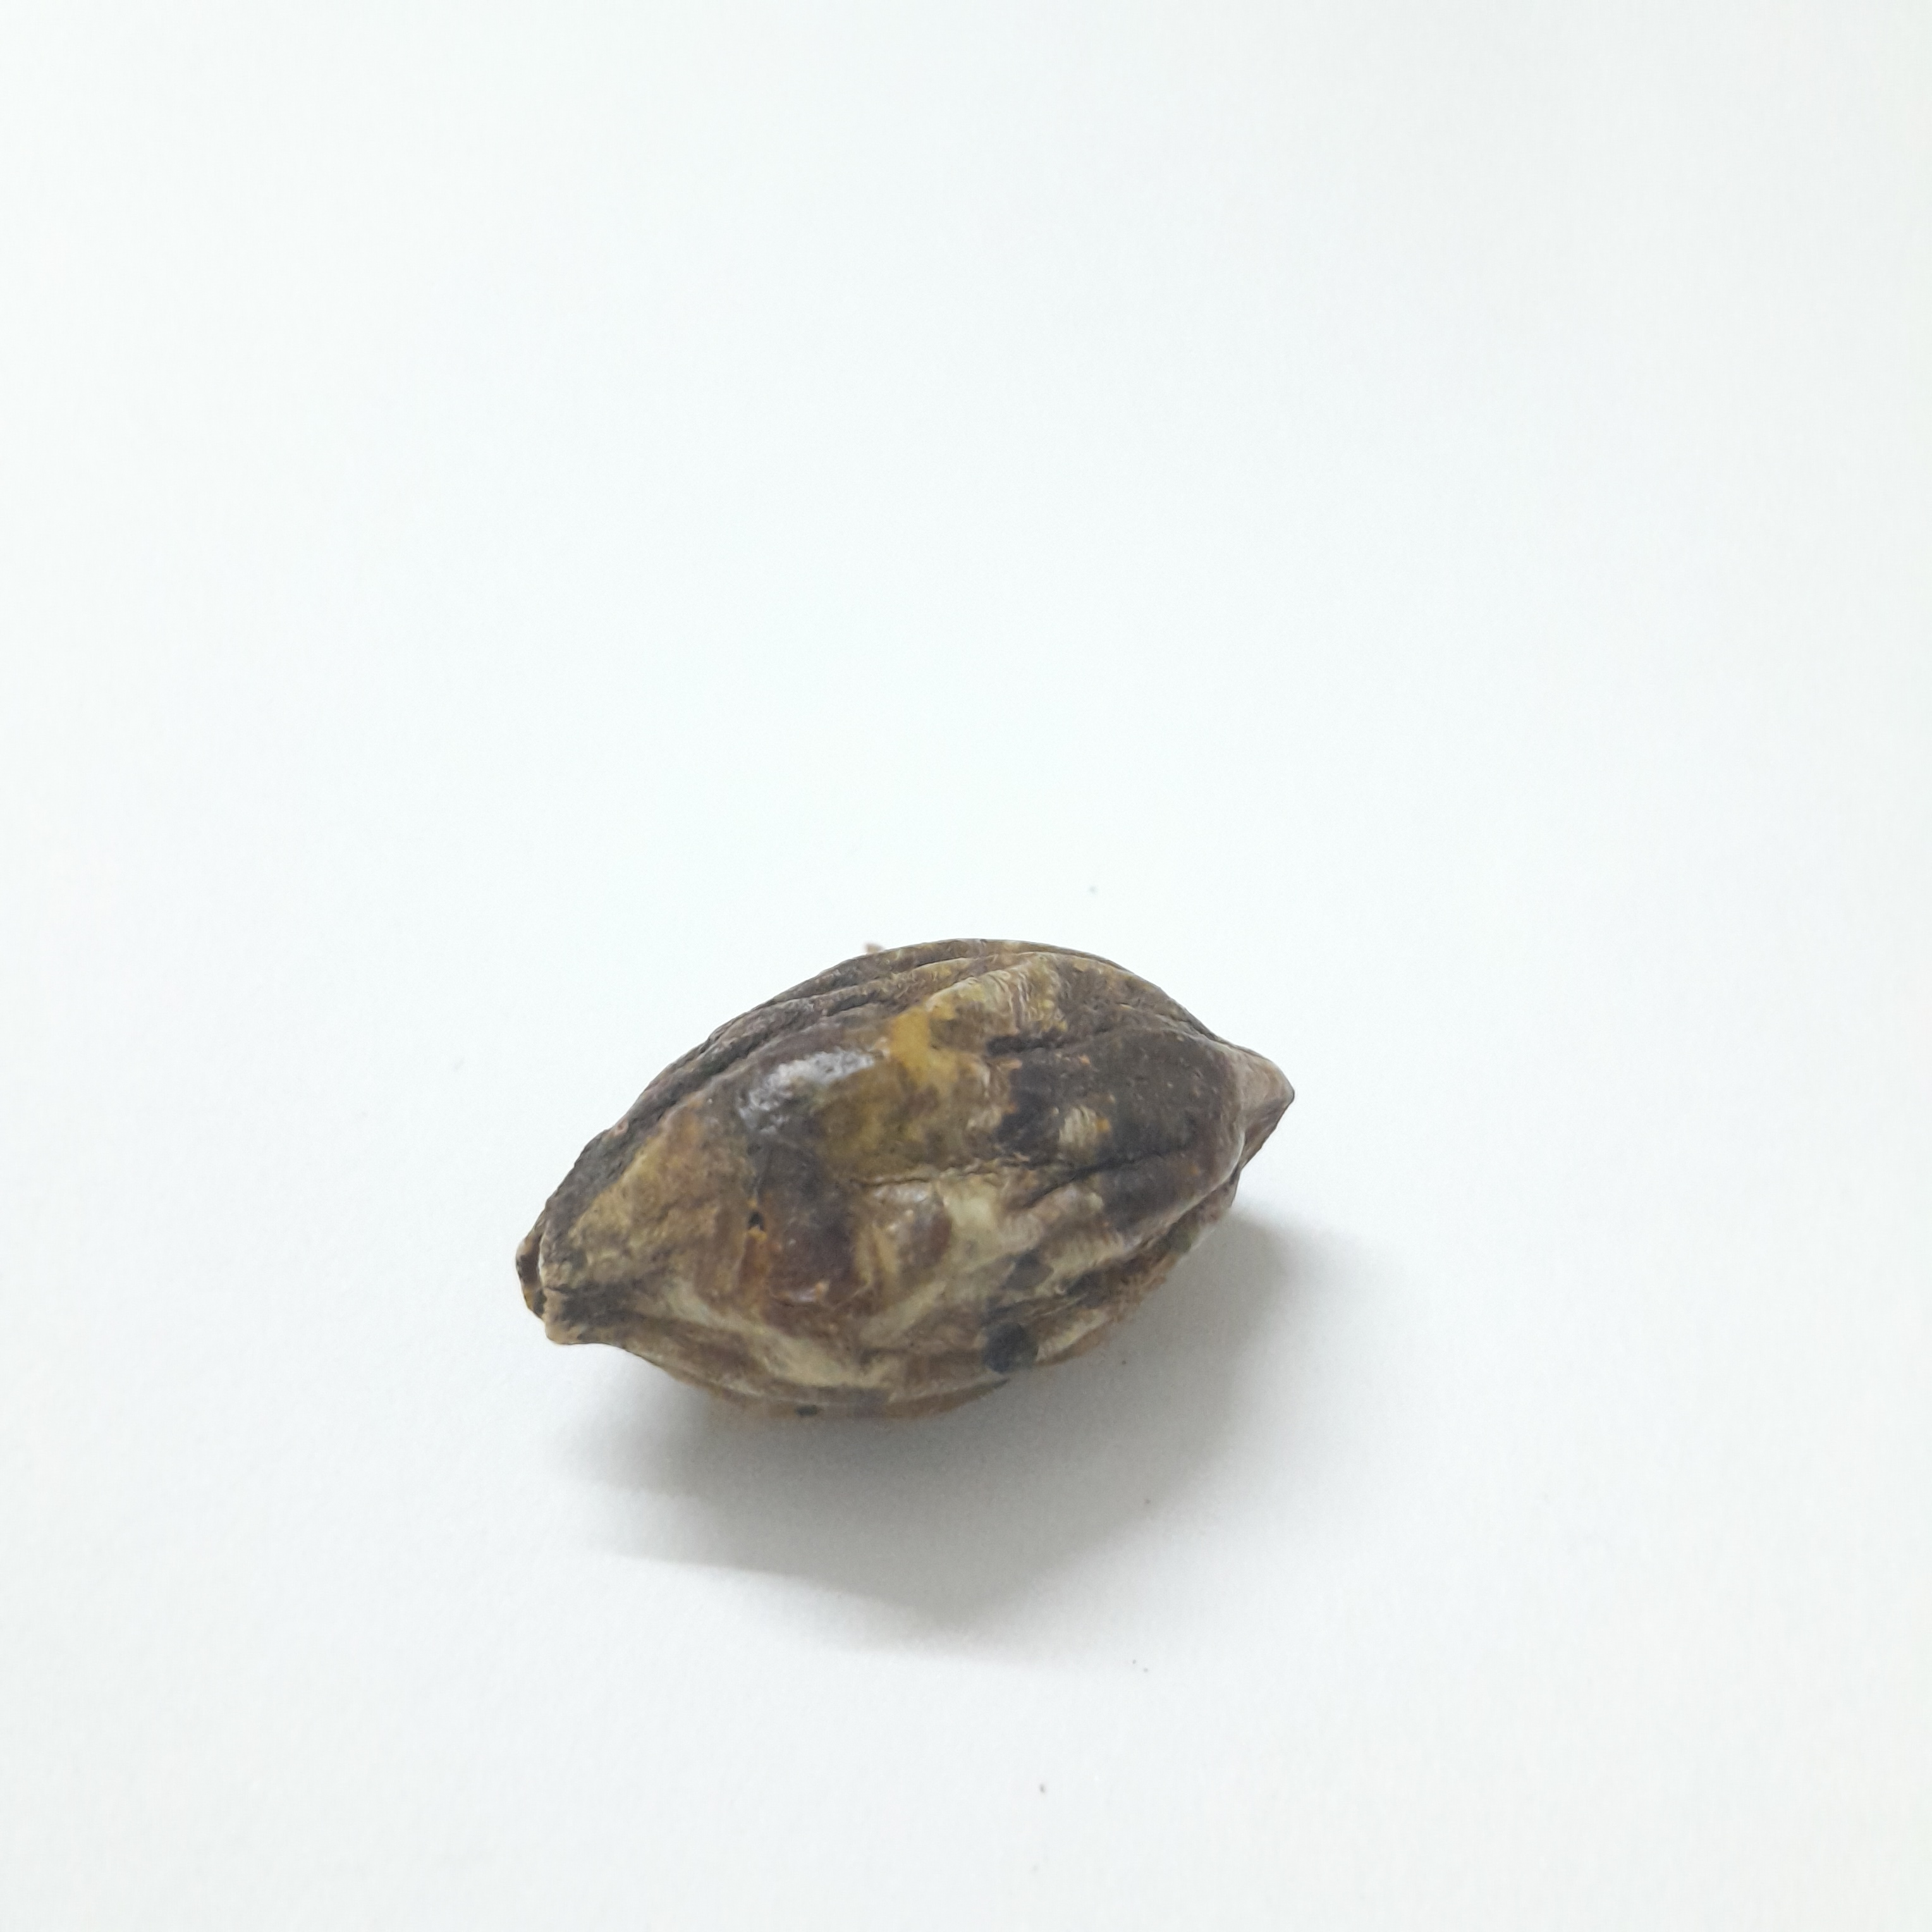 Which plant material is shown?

hirdaa
